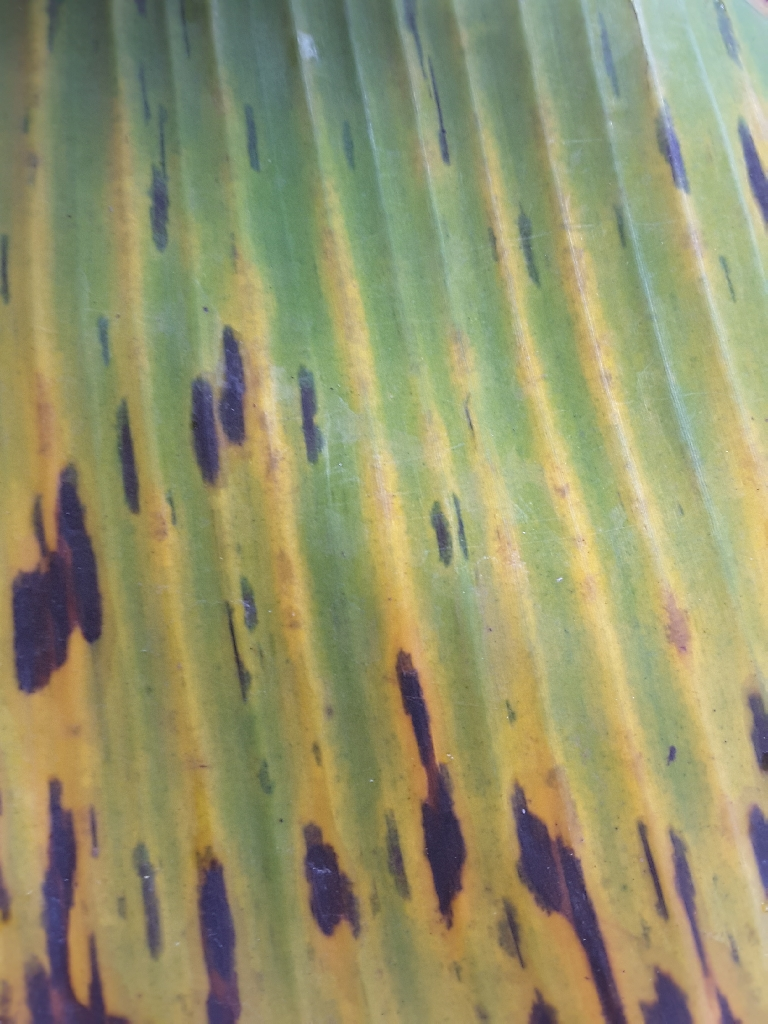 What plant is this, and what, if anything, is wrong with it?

banana, black sigatoka
